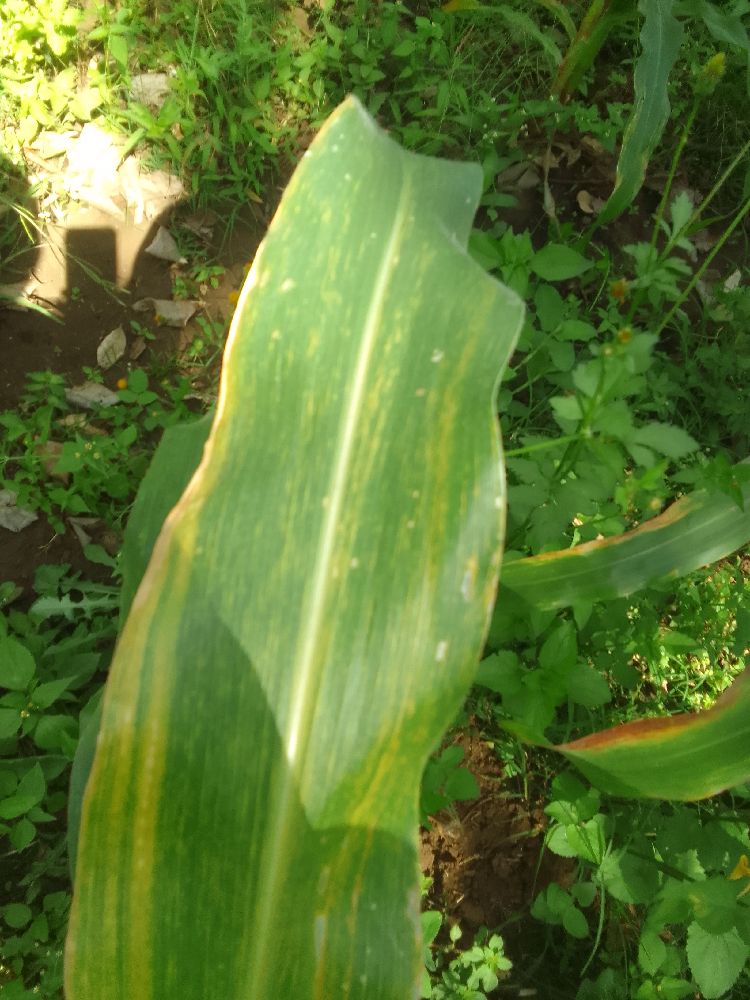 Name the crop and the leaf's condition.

maize, maize lethal necrosis
